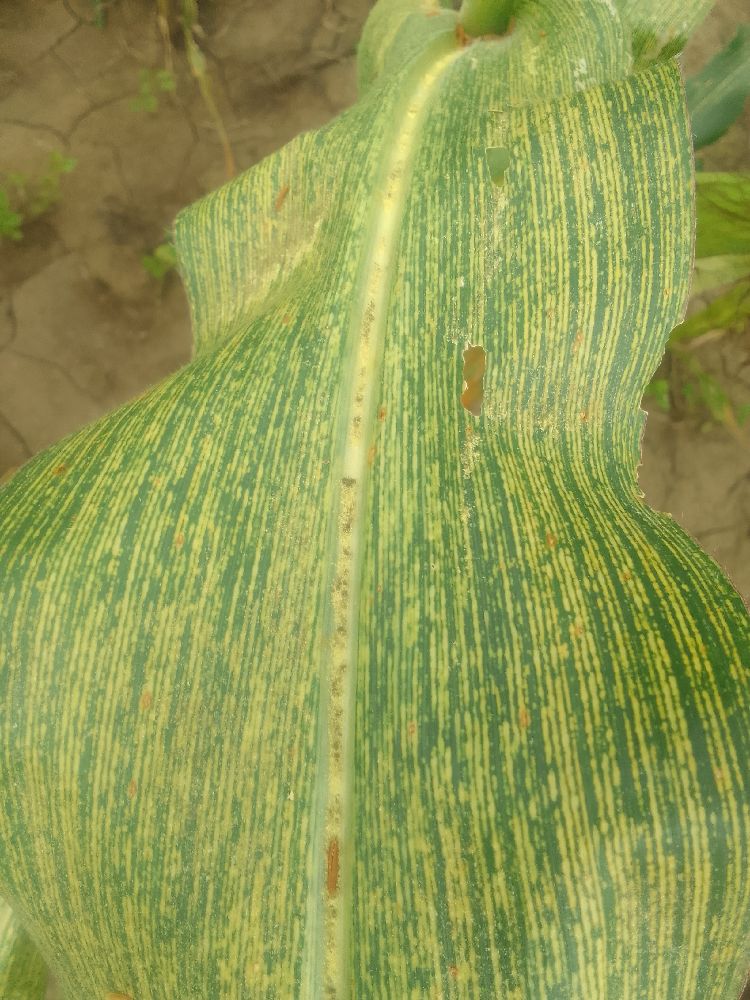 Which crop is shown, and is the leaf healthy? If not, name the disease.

maize, maize streak virus
